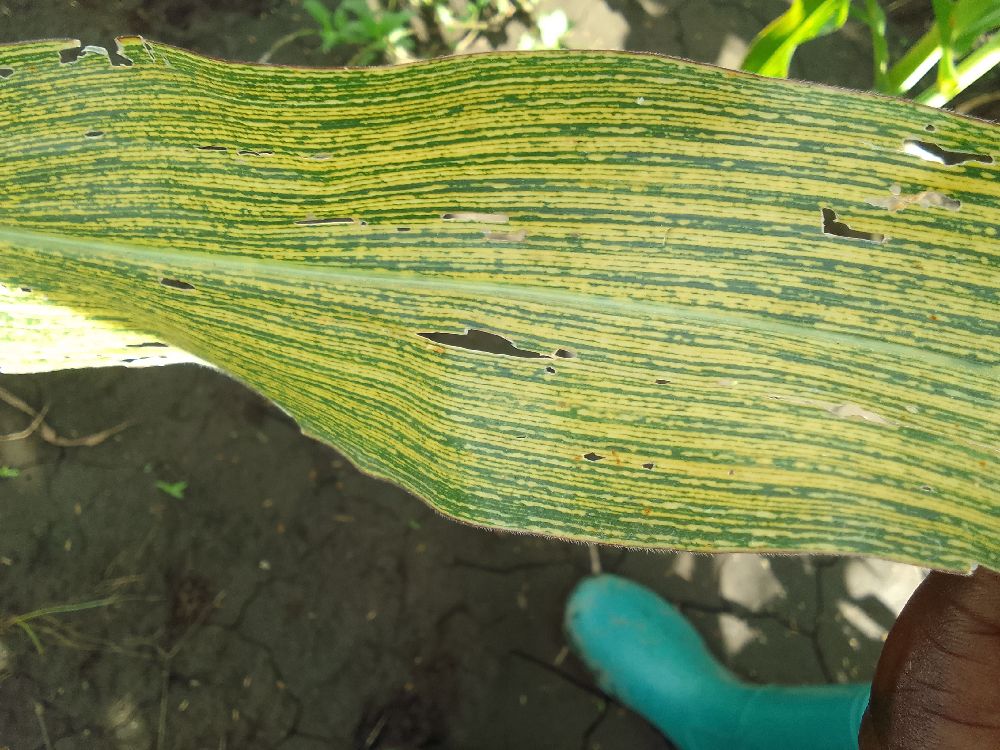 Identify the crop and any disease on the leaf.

maize, maize streak virus
